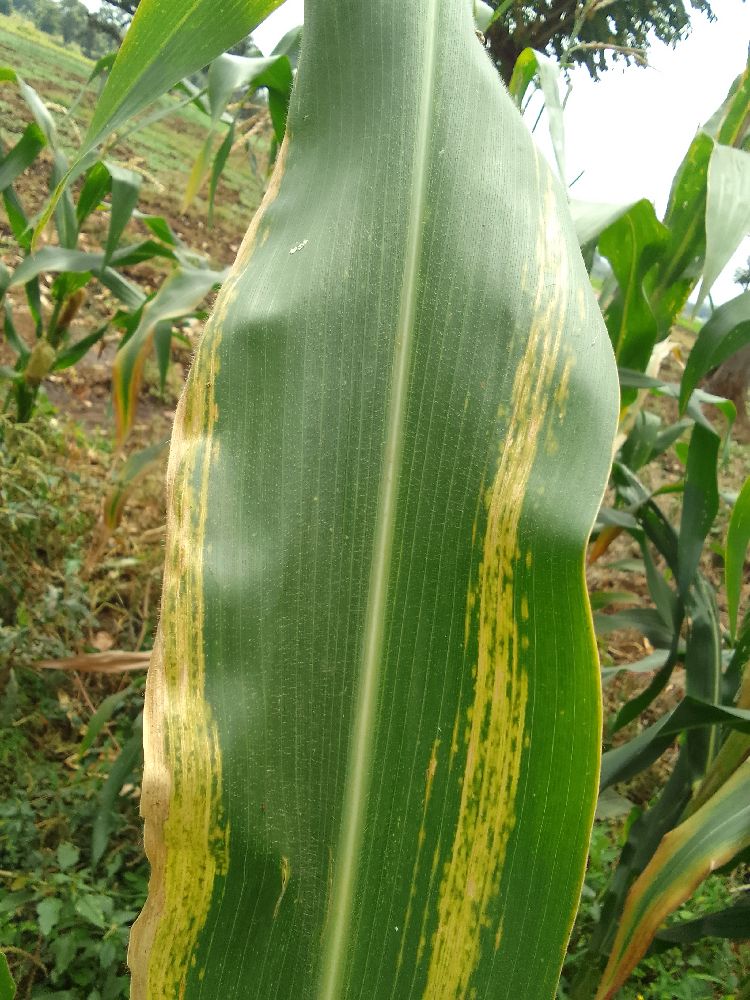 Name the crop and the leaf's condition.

maize, maize lethal necrosis
